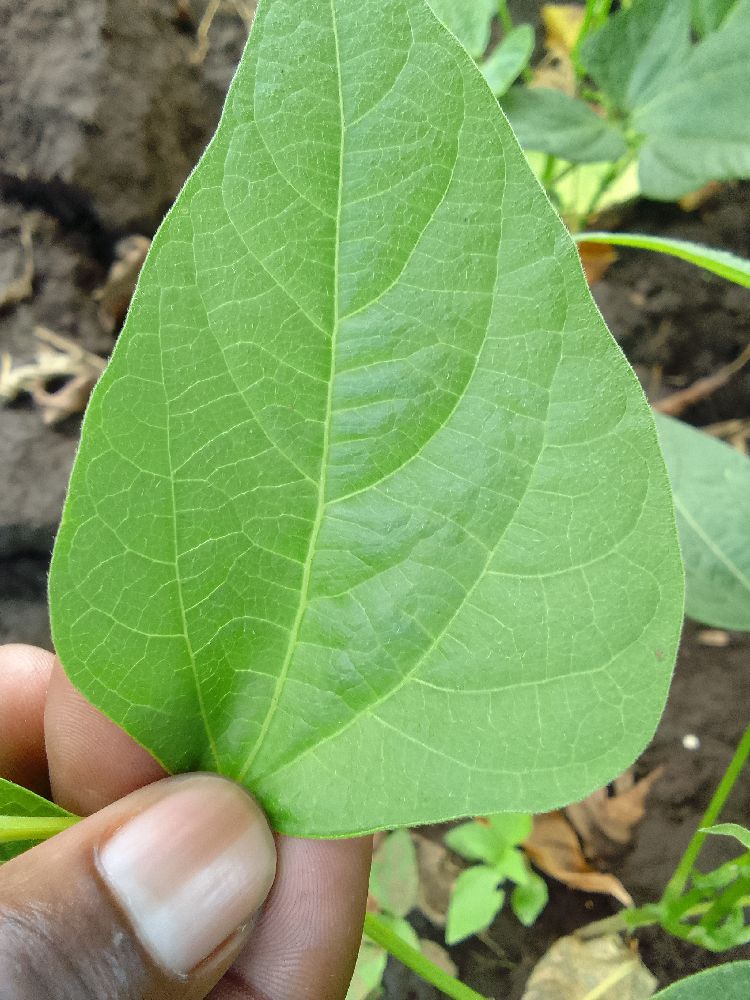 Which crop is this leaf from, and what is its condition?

common bean, healthy
